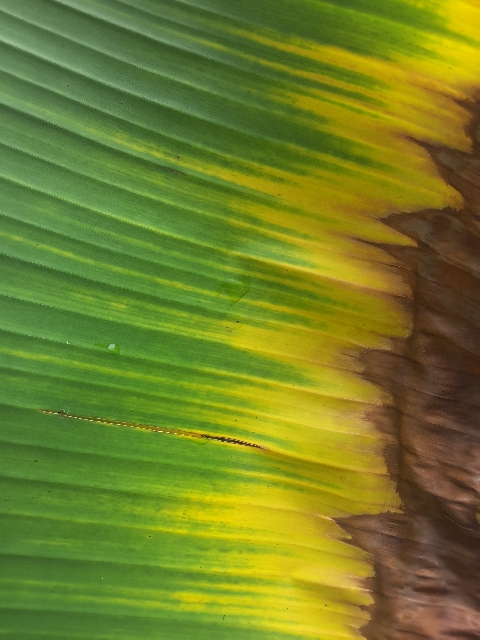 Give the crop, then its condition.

banana, fusarium wilt race 1
